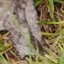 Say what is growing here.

grass
